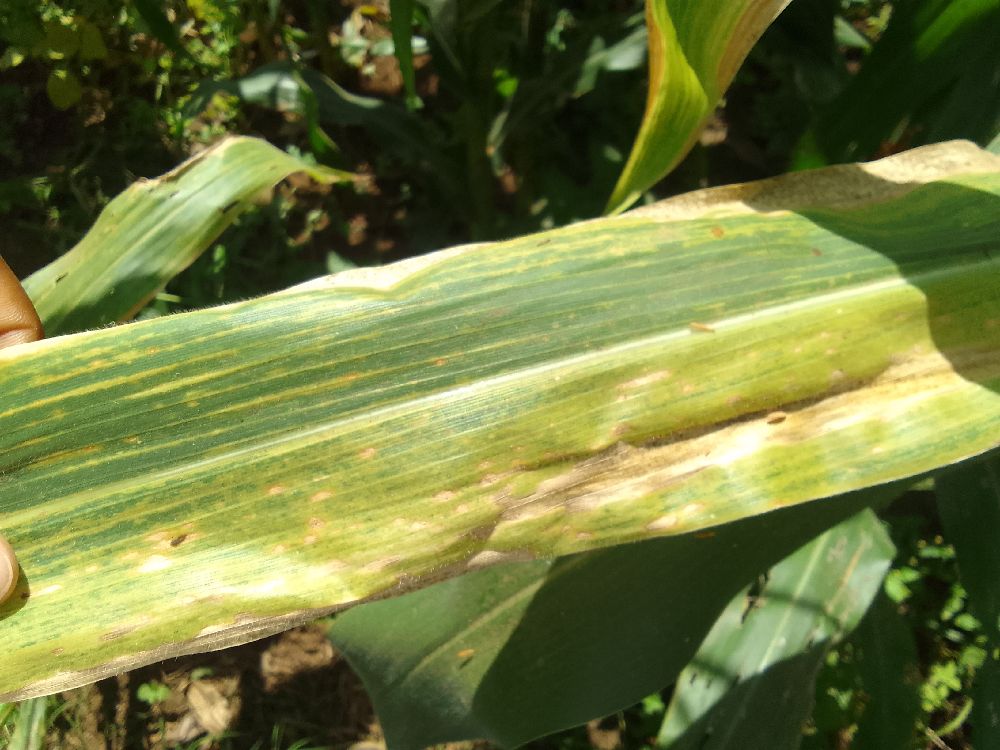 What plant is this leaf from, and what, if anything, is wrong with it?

maize, maize lethal necrosis
